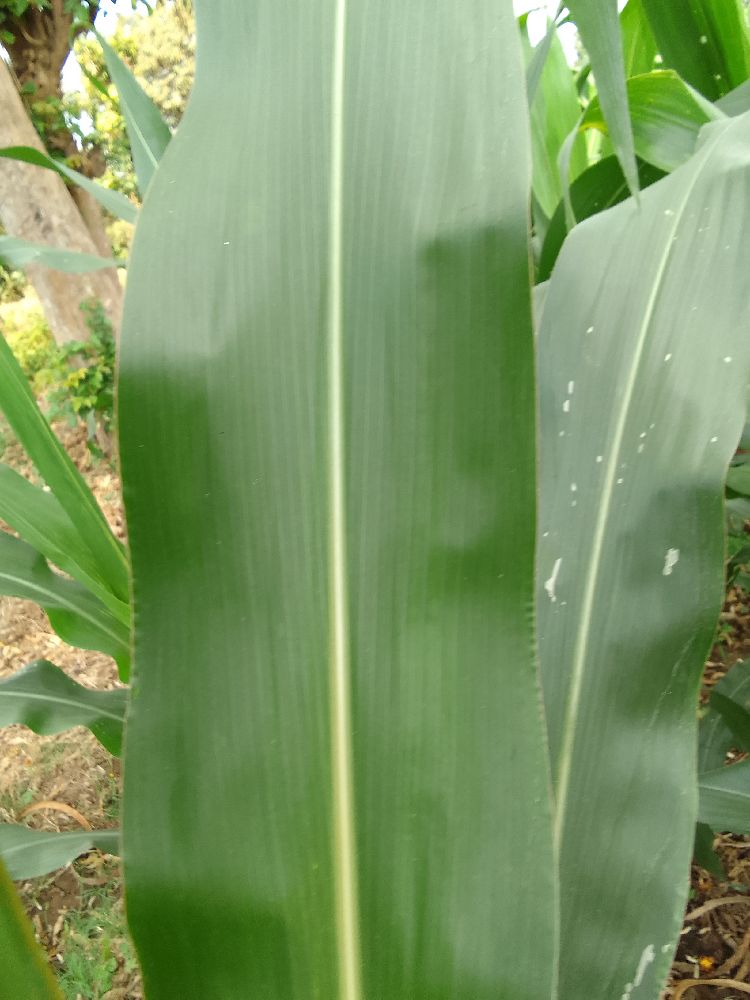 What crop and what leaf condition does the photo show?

maize, healthy
